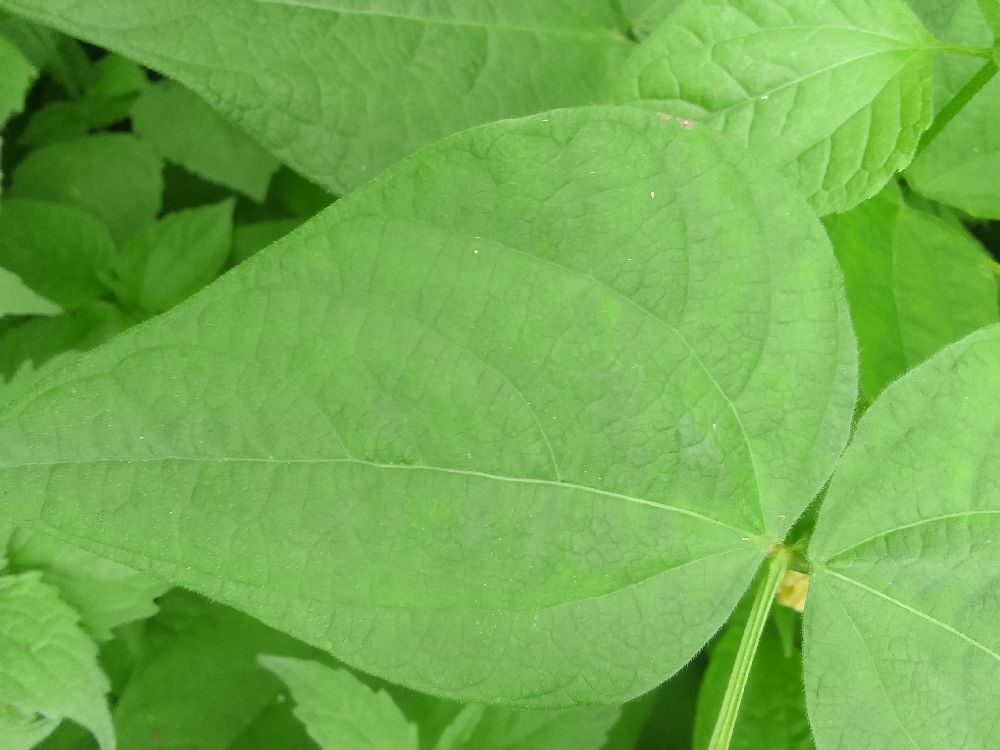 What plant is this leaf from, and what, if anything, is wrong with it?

common bean, healthy
